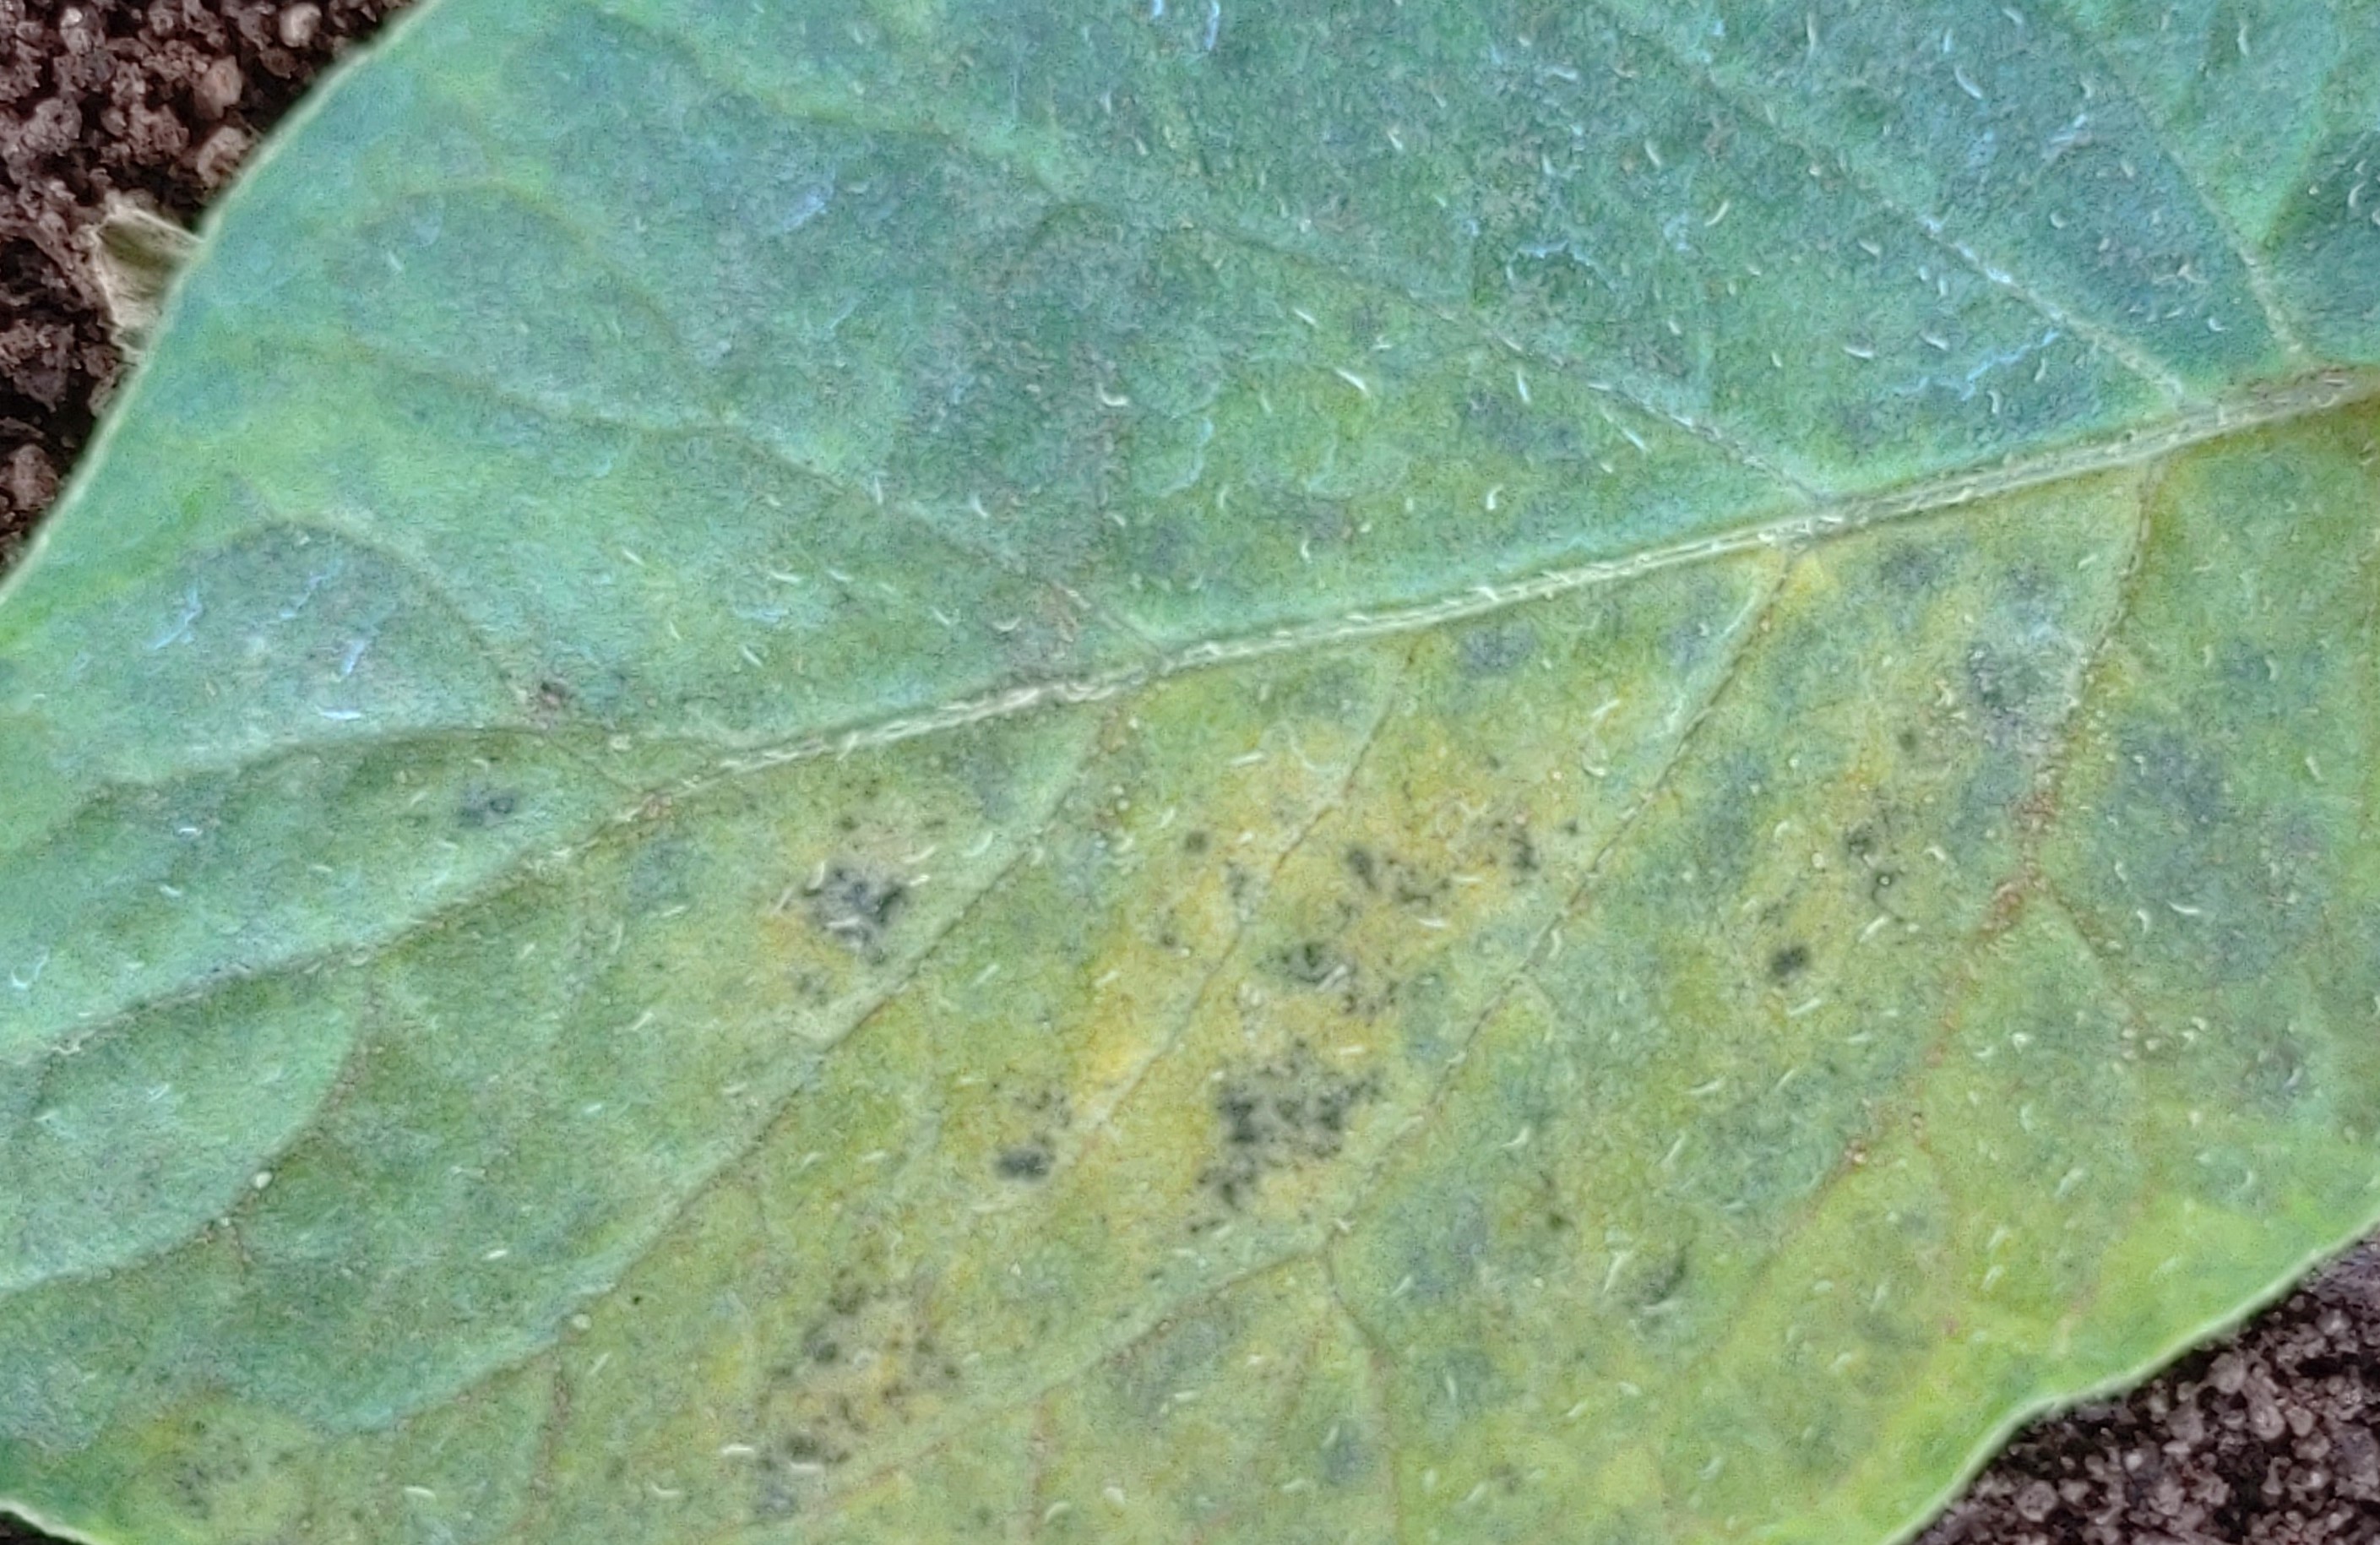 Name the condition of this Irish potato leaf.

late blight
